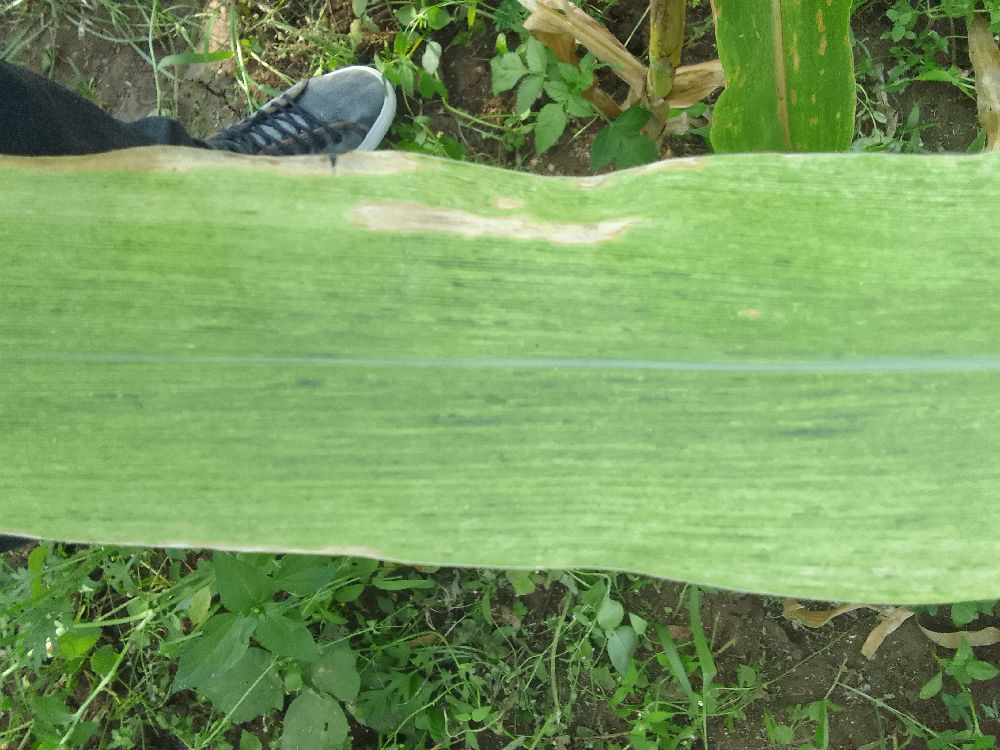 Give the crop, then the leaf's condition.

maize, maize lethal necrosis
